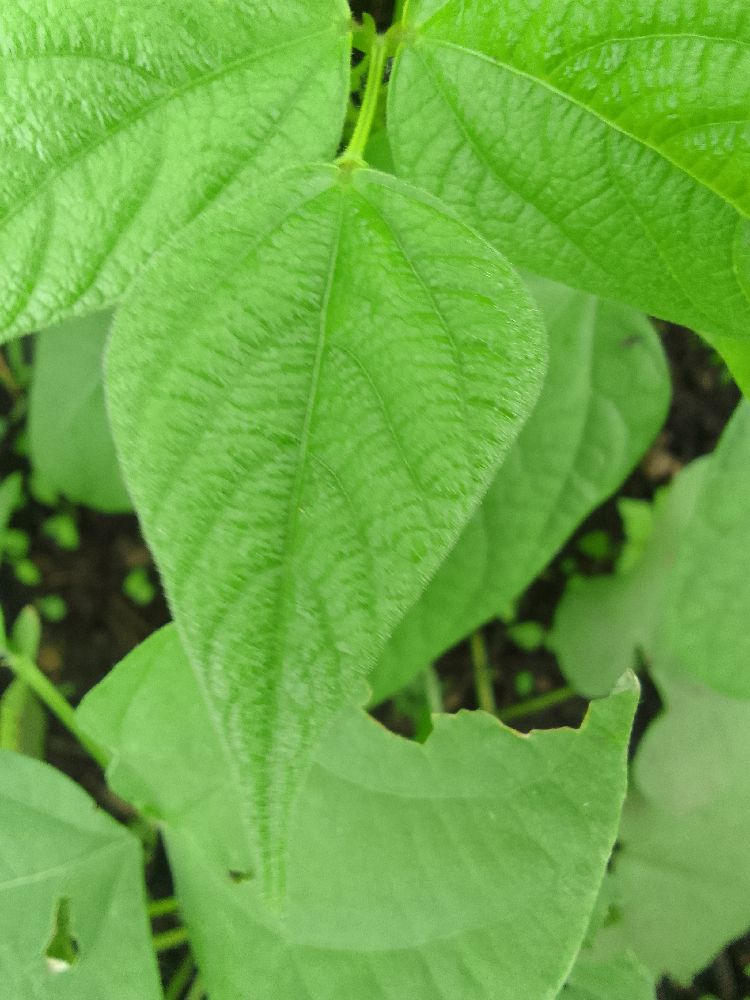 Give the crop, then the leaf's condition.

common bean, healthy
